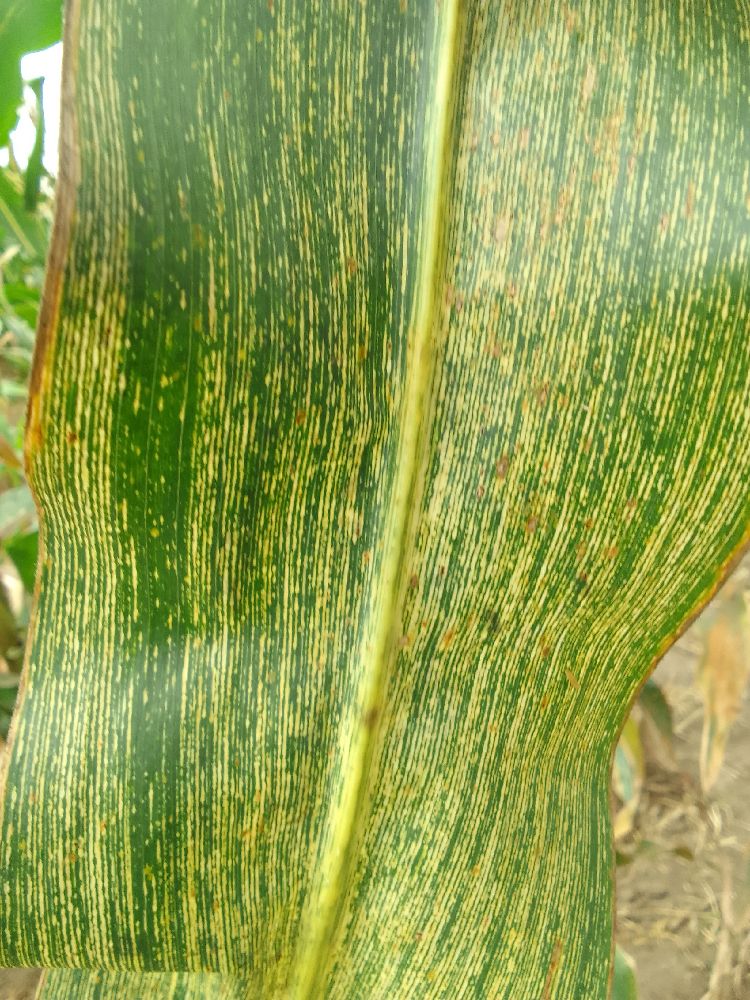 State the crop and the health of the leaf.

maize, maize streak virus
